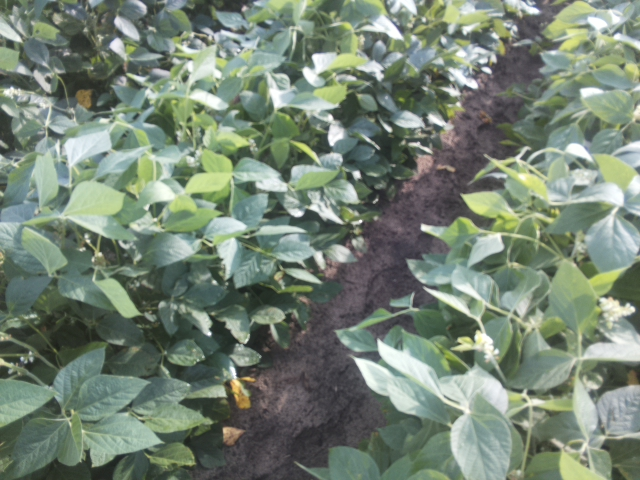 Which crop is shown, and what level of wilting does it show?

soybean, leaves with no wilting
